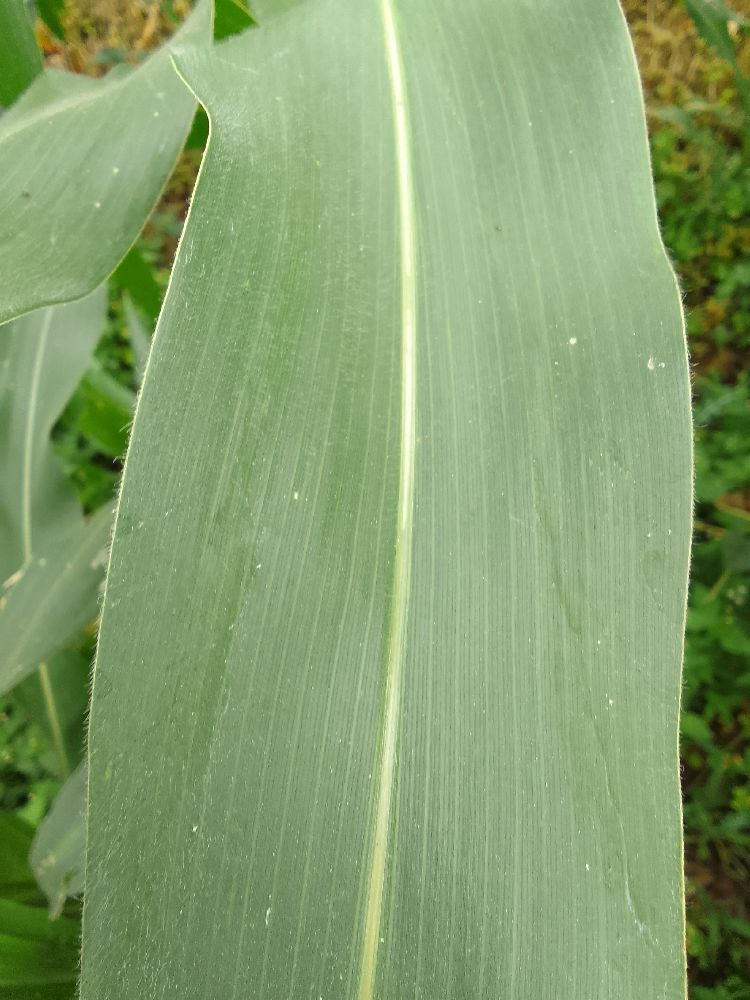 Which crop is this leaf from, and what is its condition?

maize, healthy
